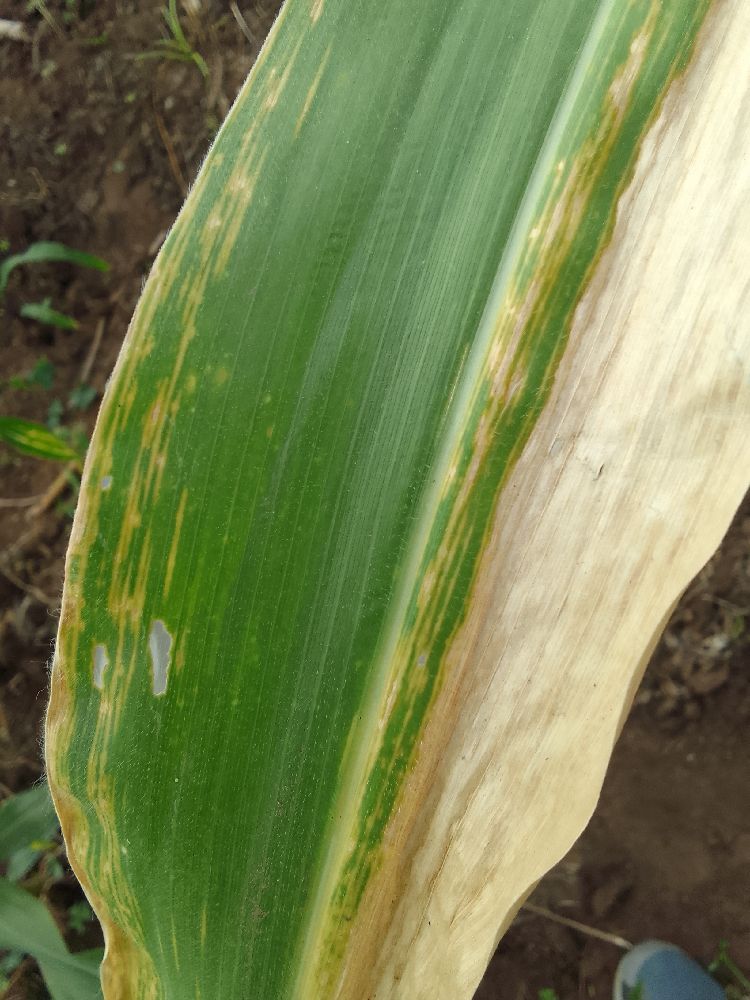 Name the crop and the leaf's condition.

maize, maize lethal necrosis
